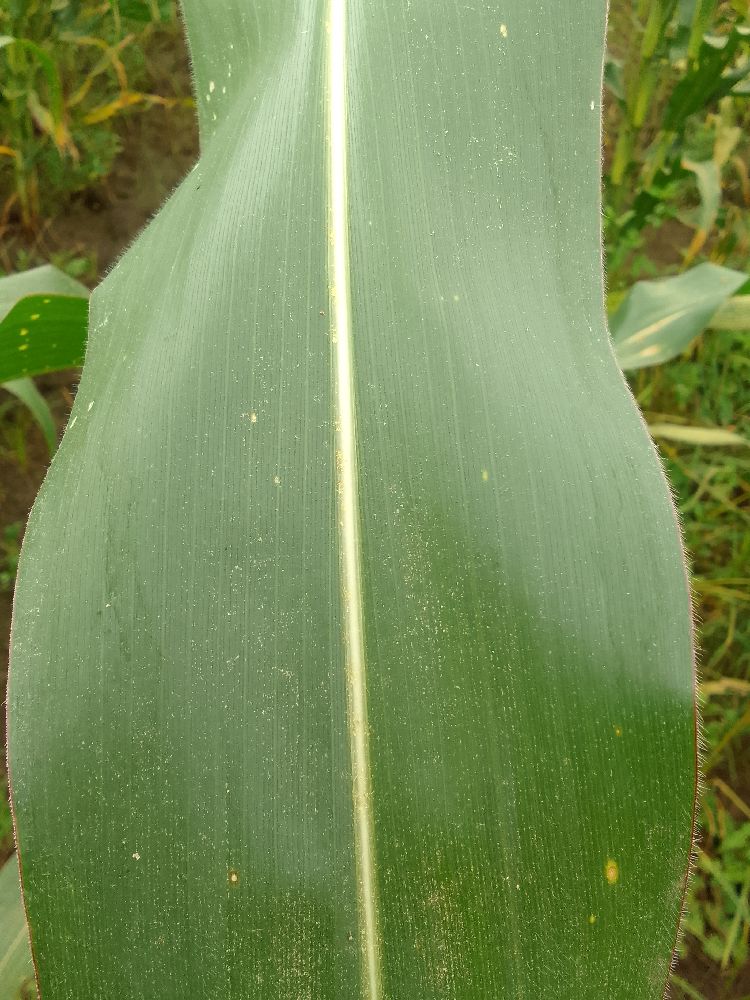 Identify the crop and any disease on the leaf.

maize, healthy
